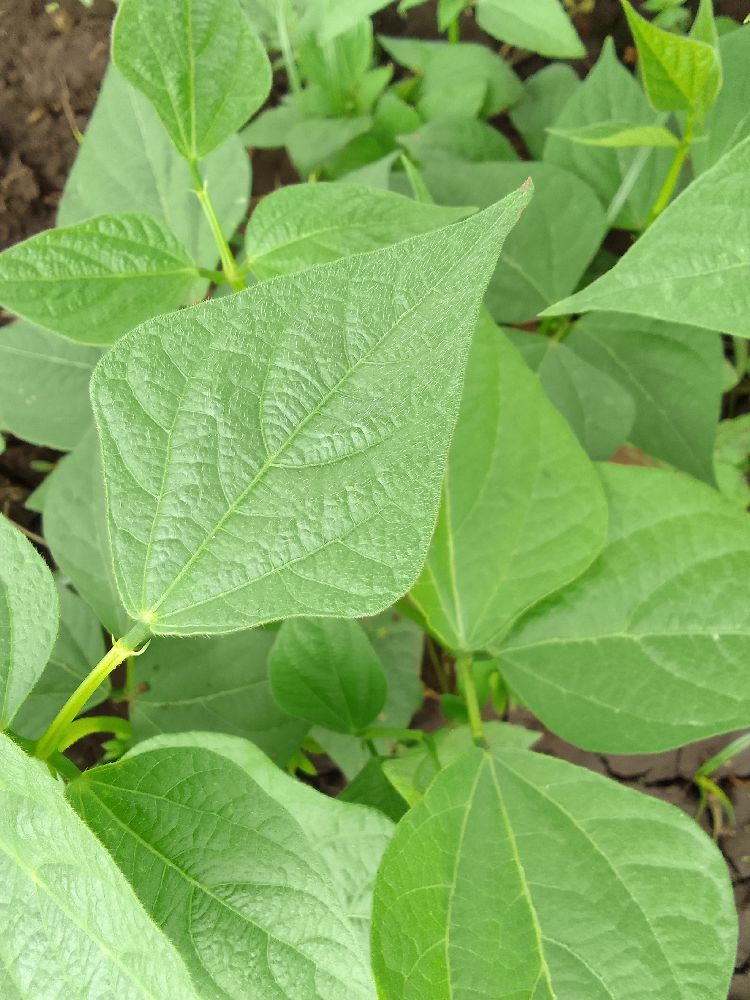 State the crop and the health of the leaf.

common bean, healthy
